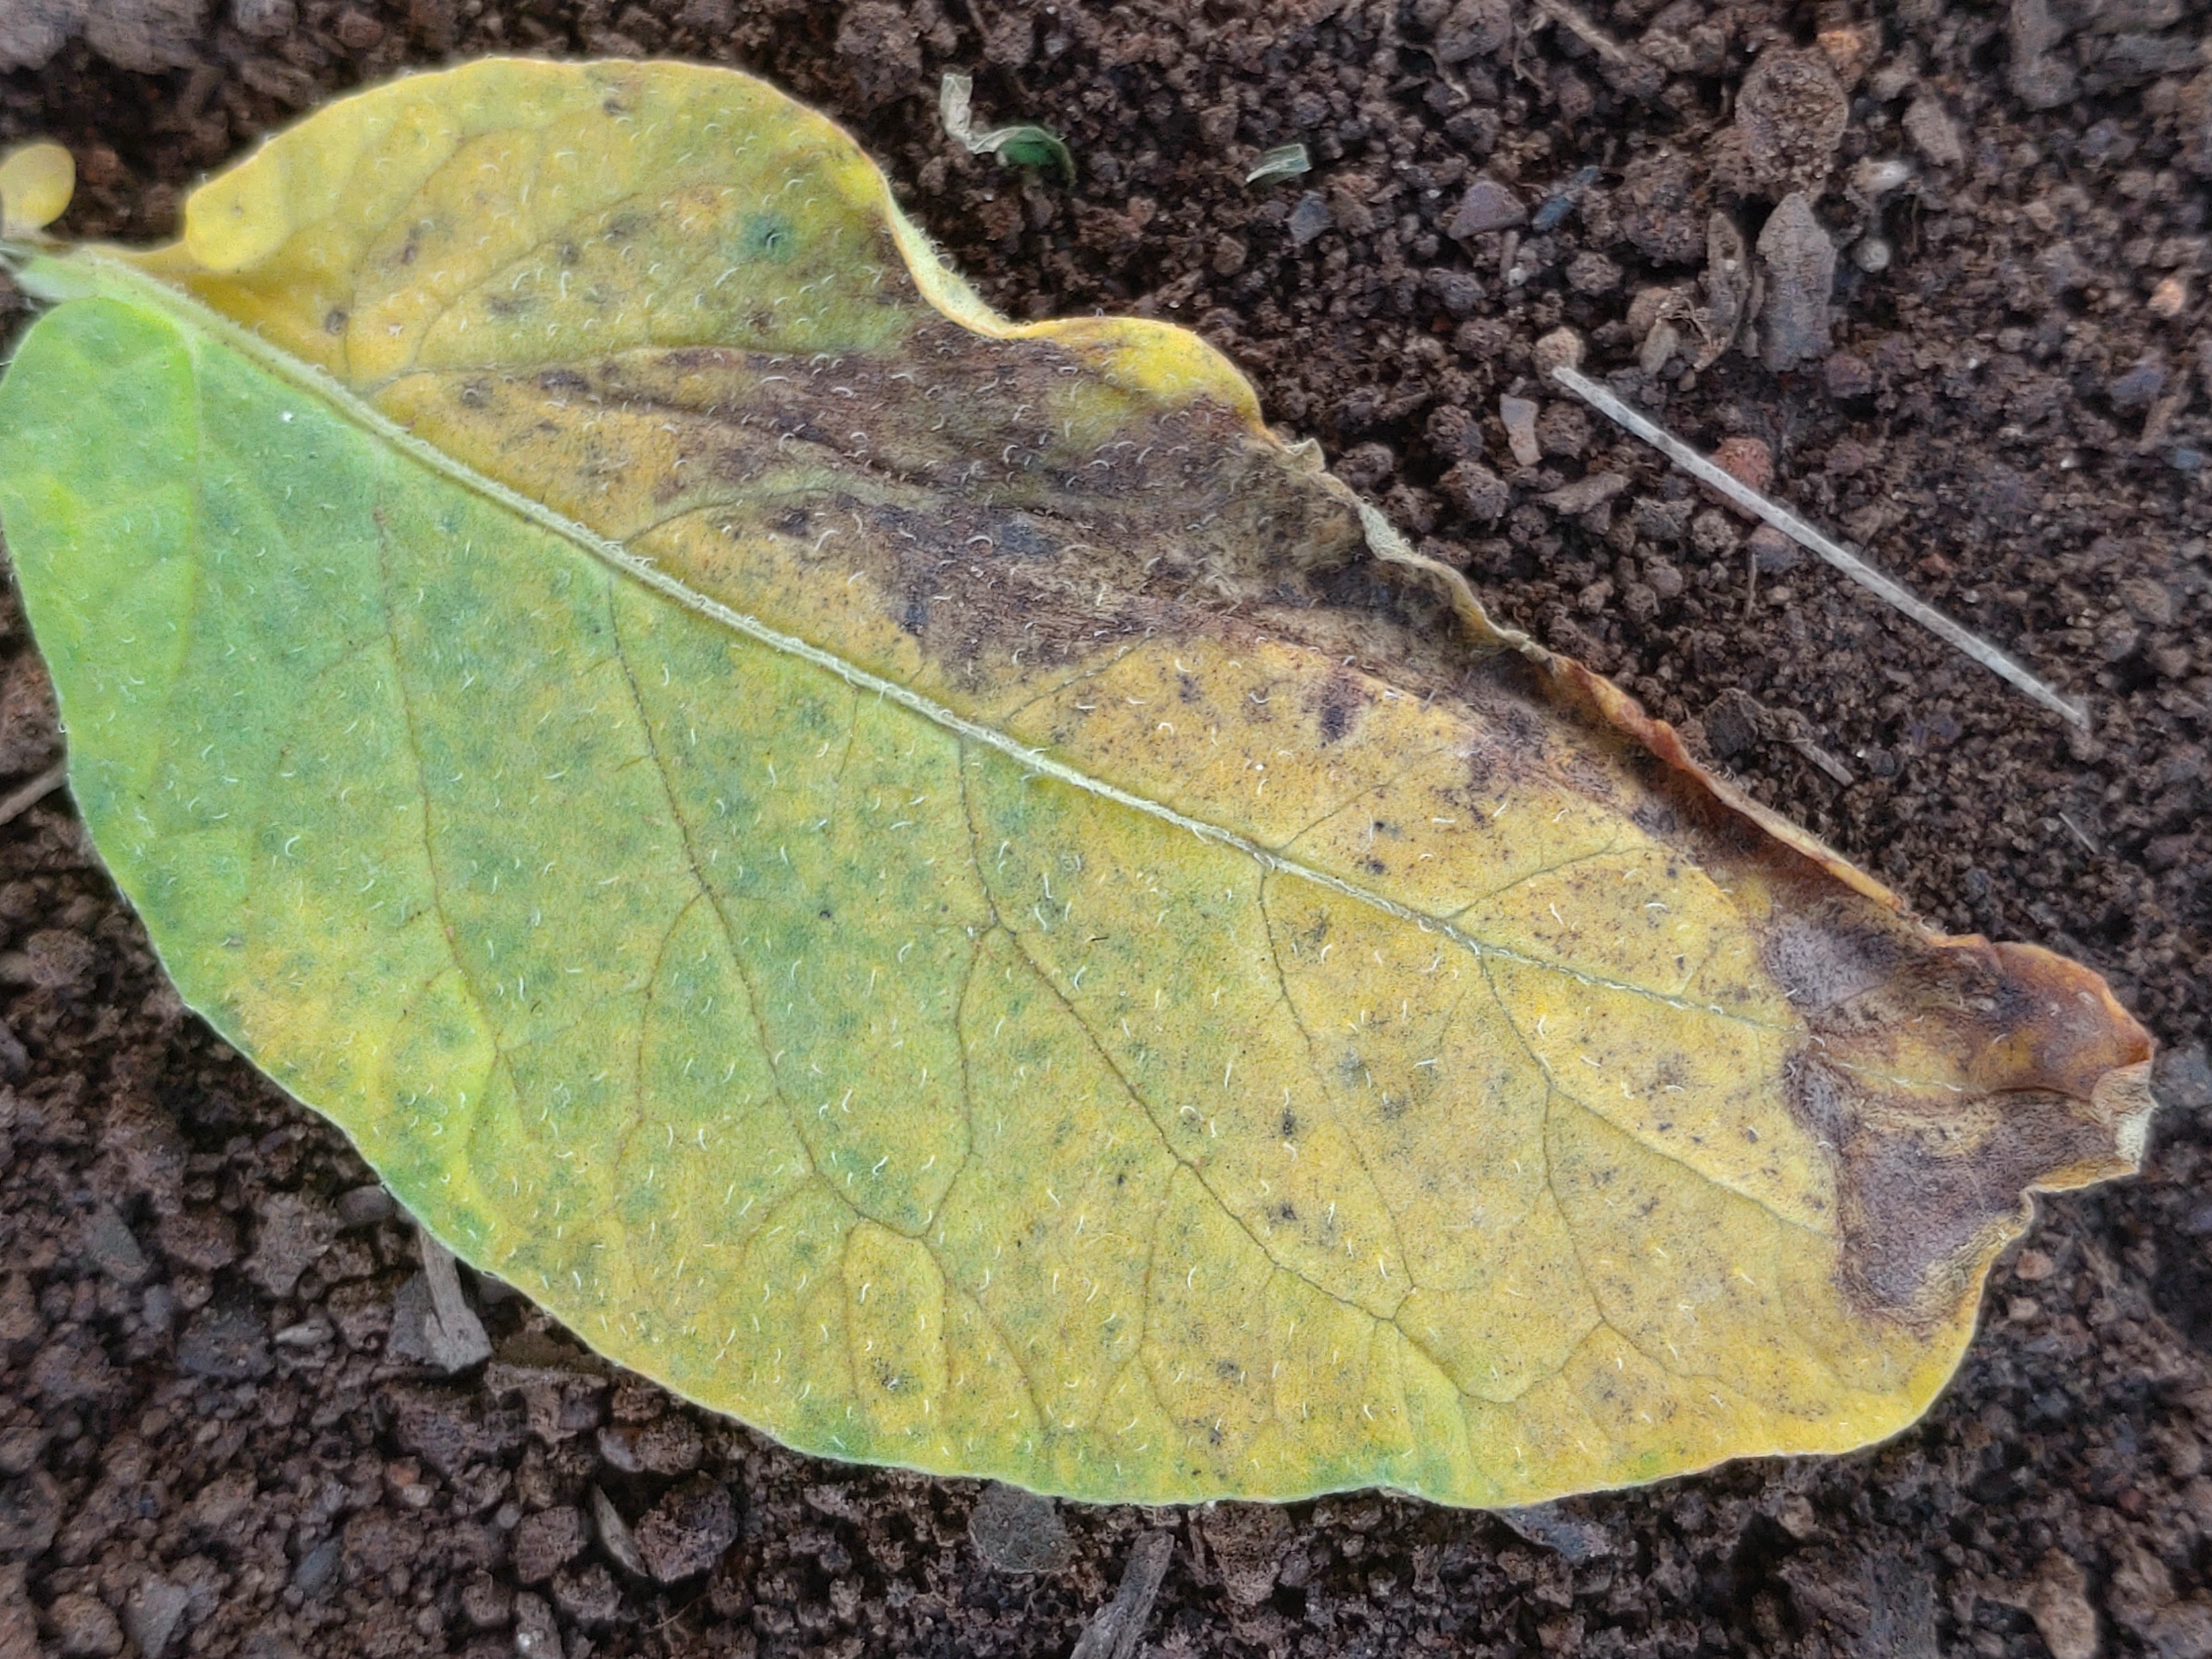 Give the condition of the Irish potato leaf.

late blight
